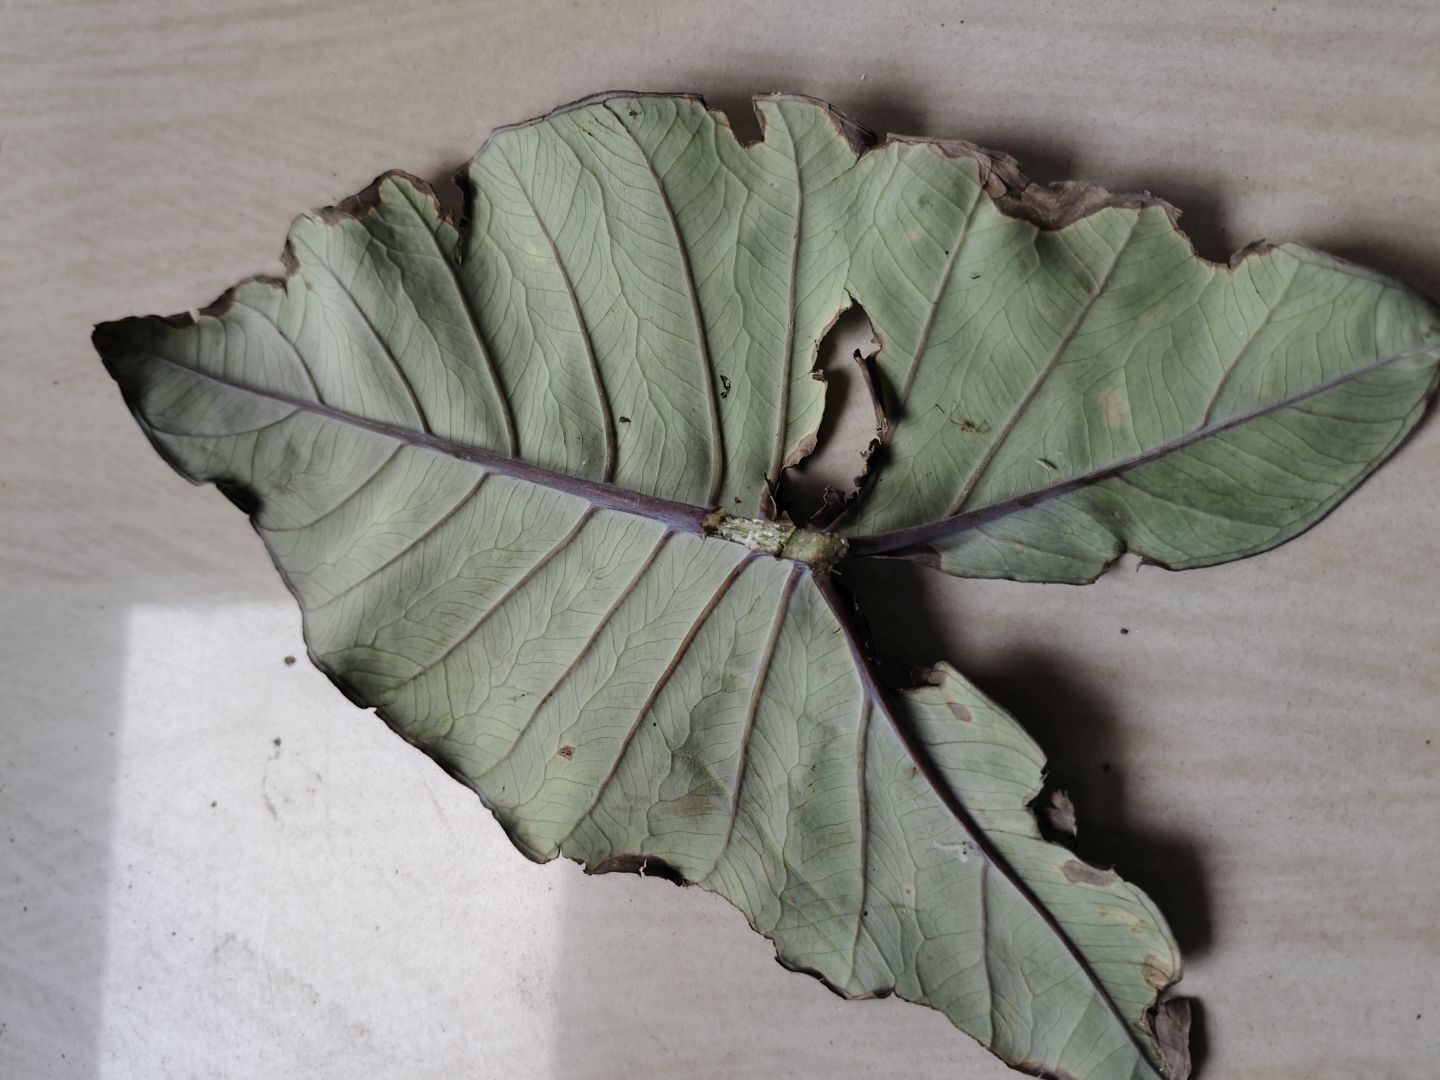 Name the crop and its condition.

taro, leaf blight
